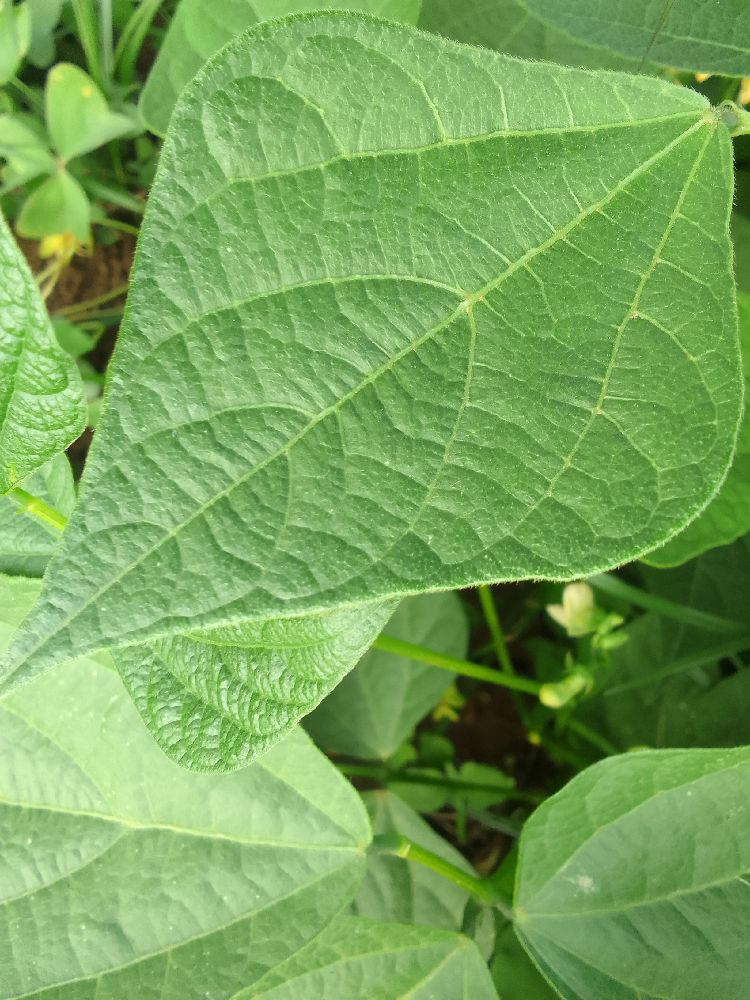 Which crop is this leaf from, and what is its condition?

common bean, healthy
